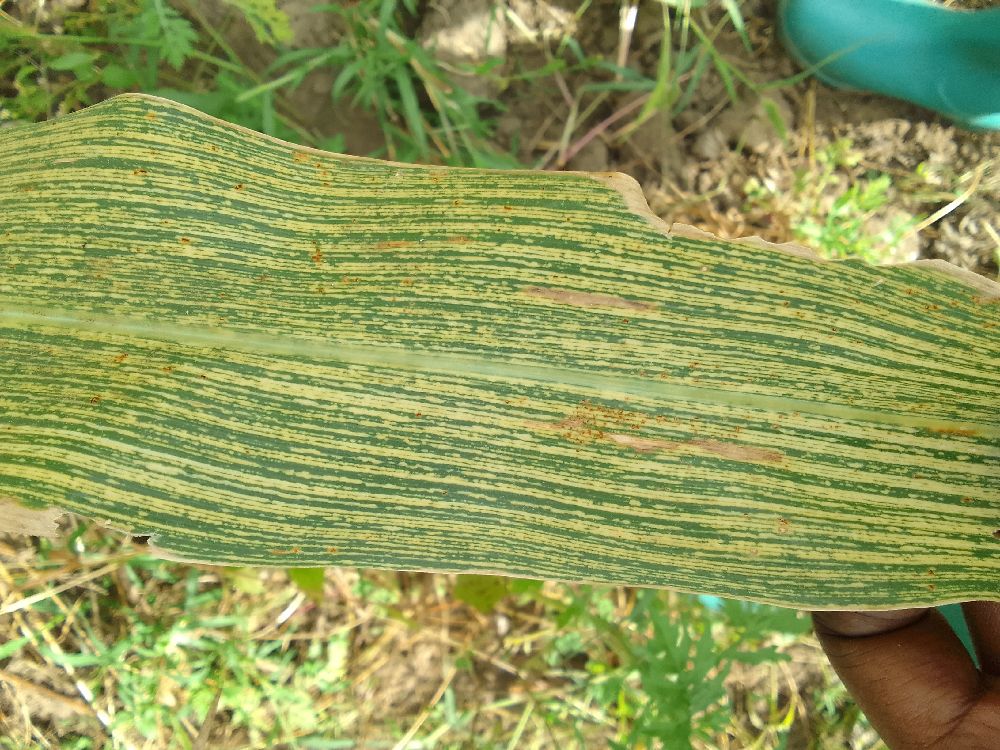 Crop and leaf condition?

maize, maize streak virus
